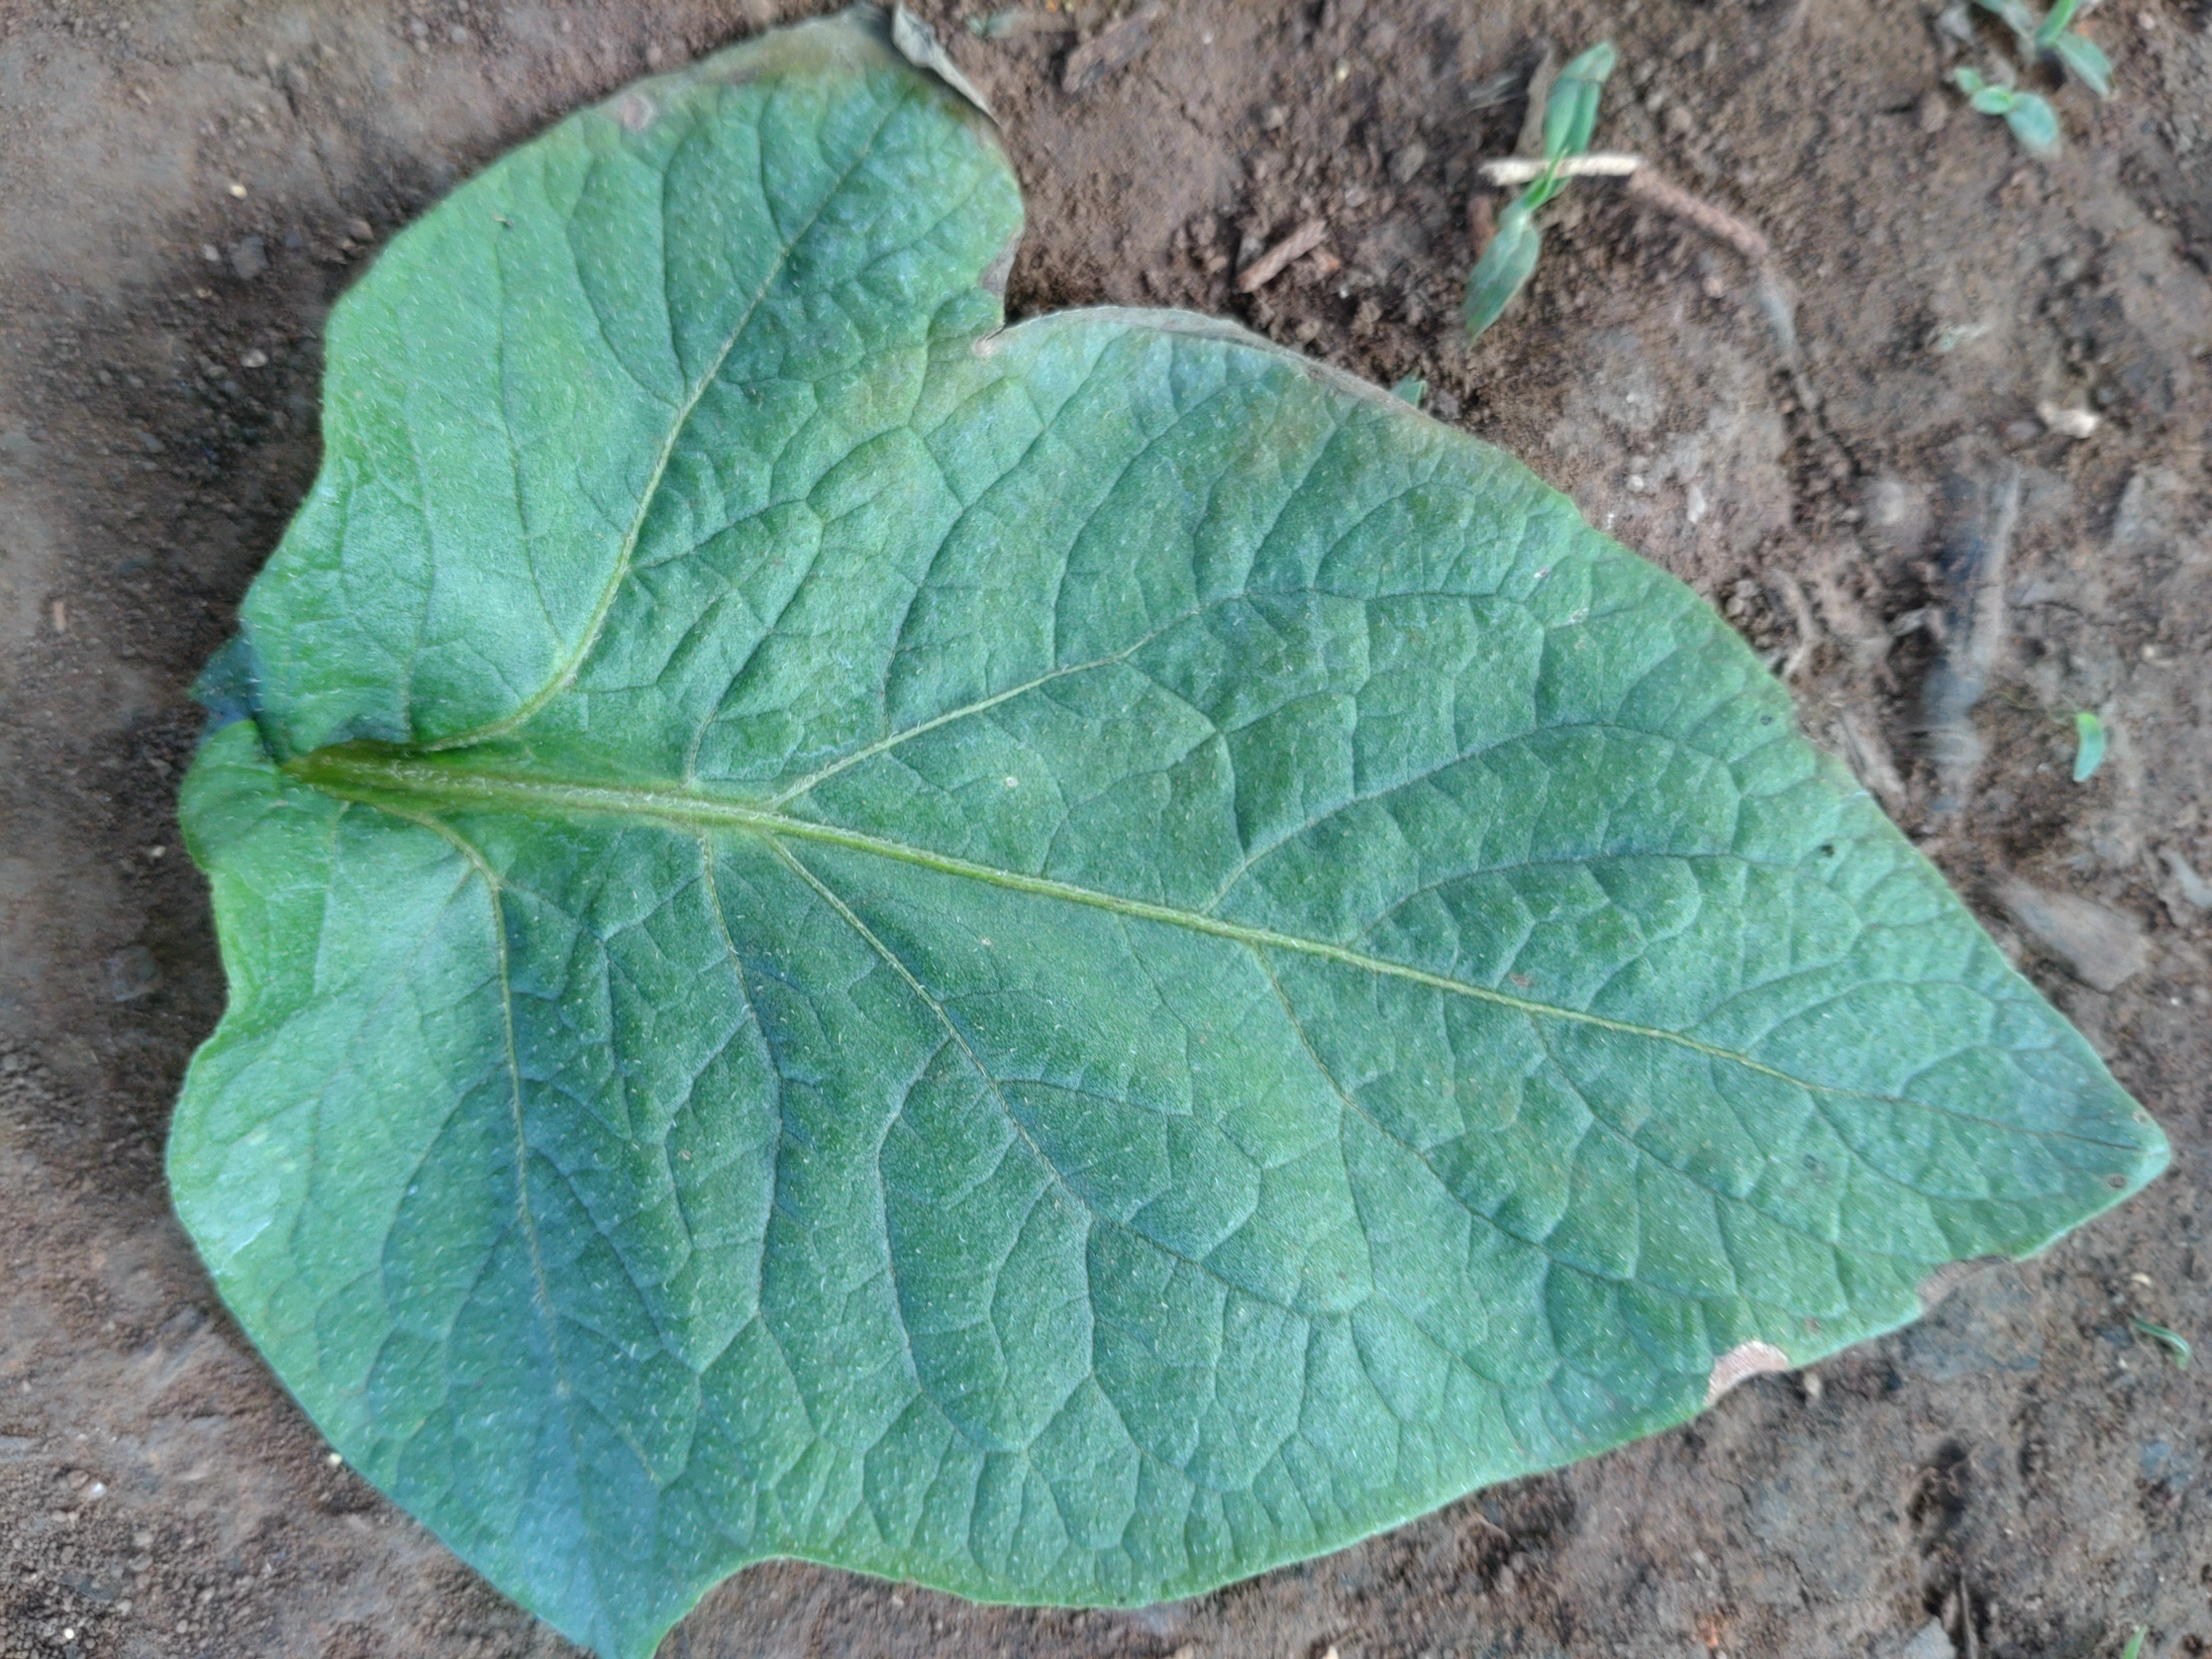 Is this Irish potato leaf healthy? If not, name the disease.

early blight
